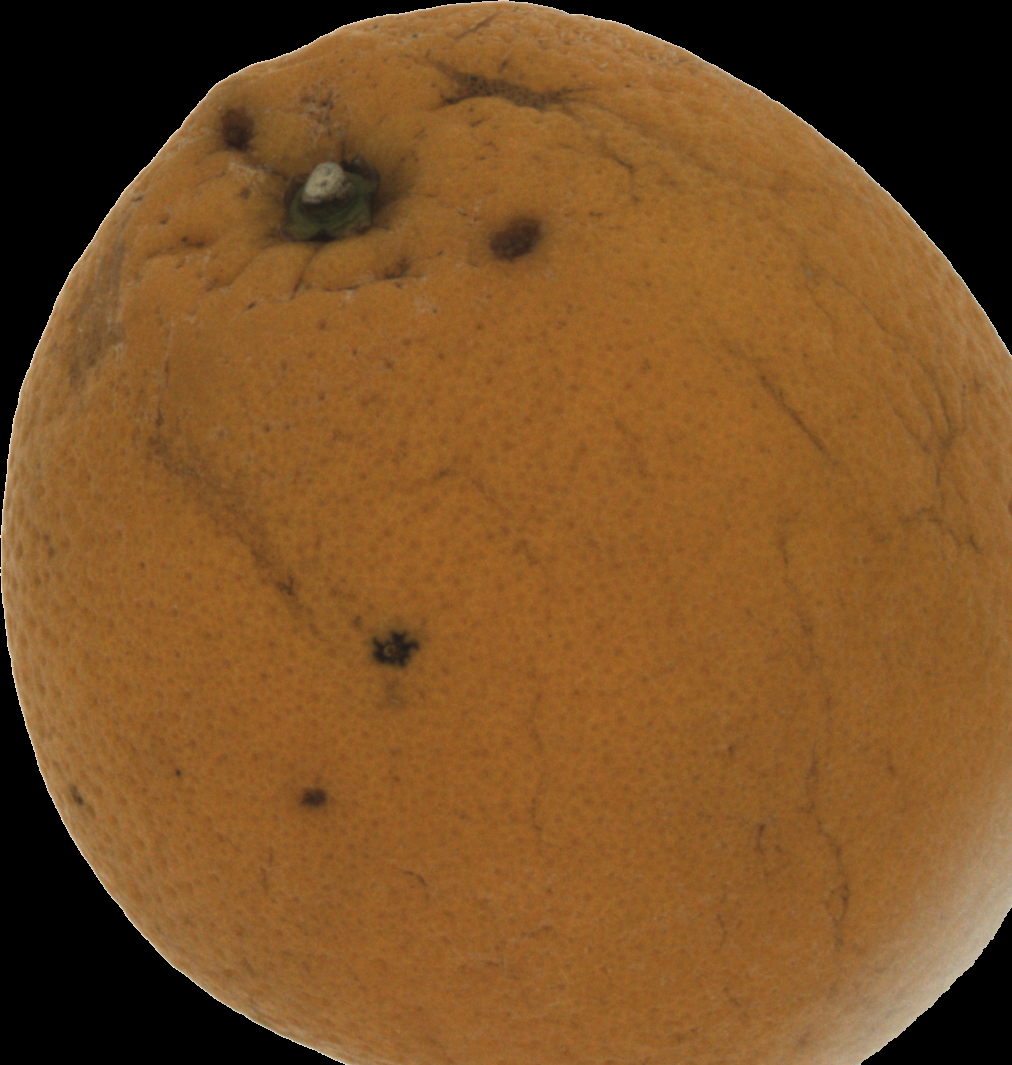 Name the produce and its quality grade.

orange, bad
